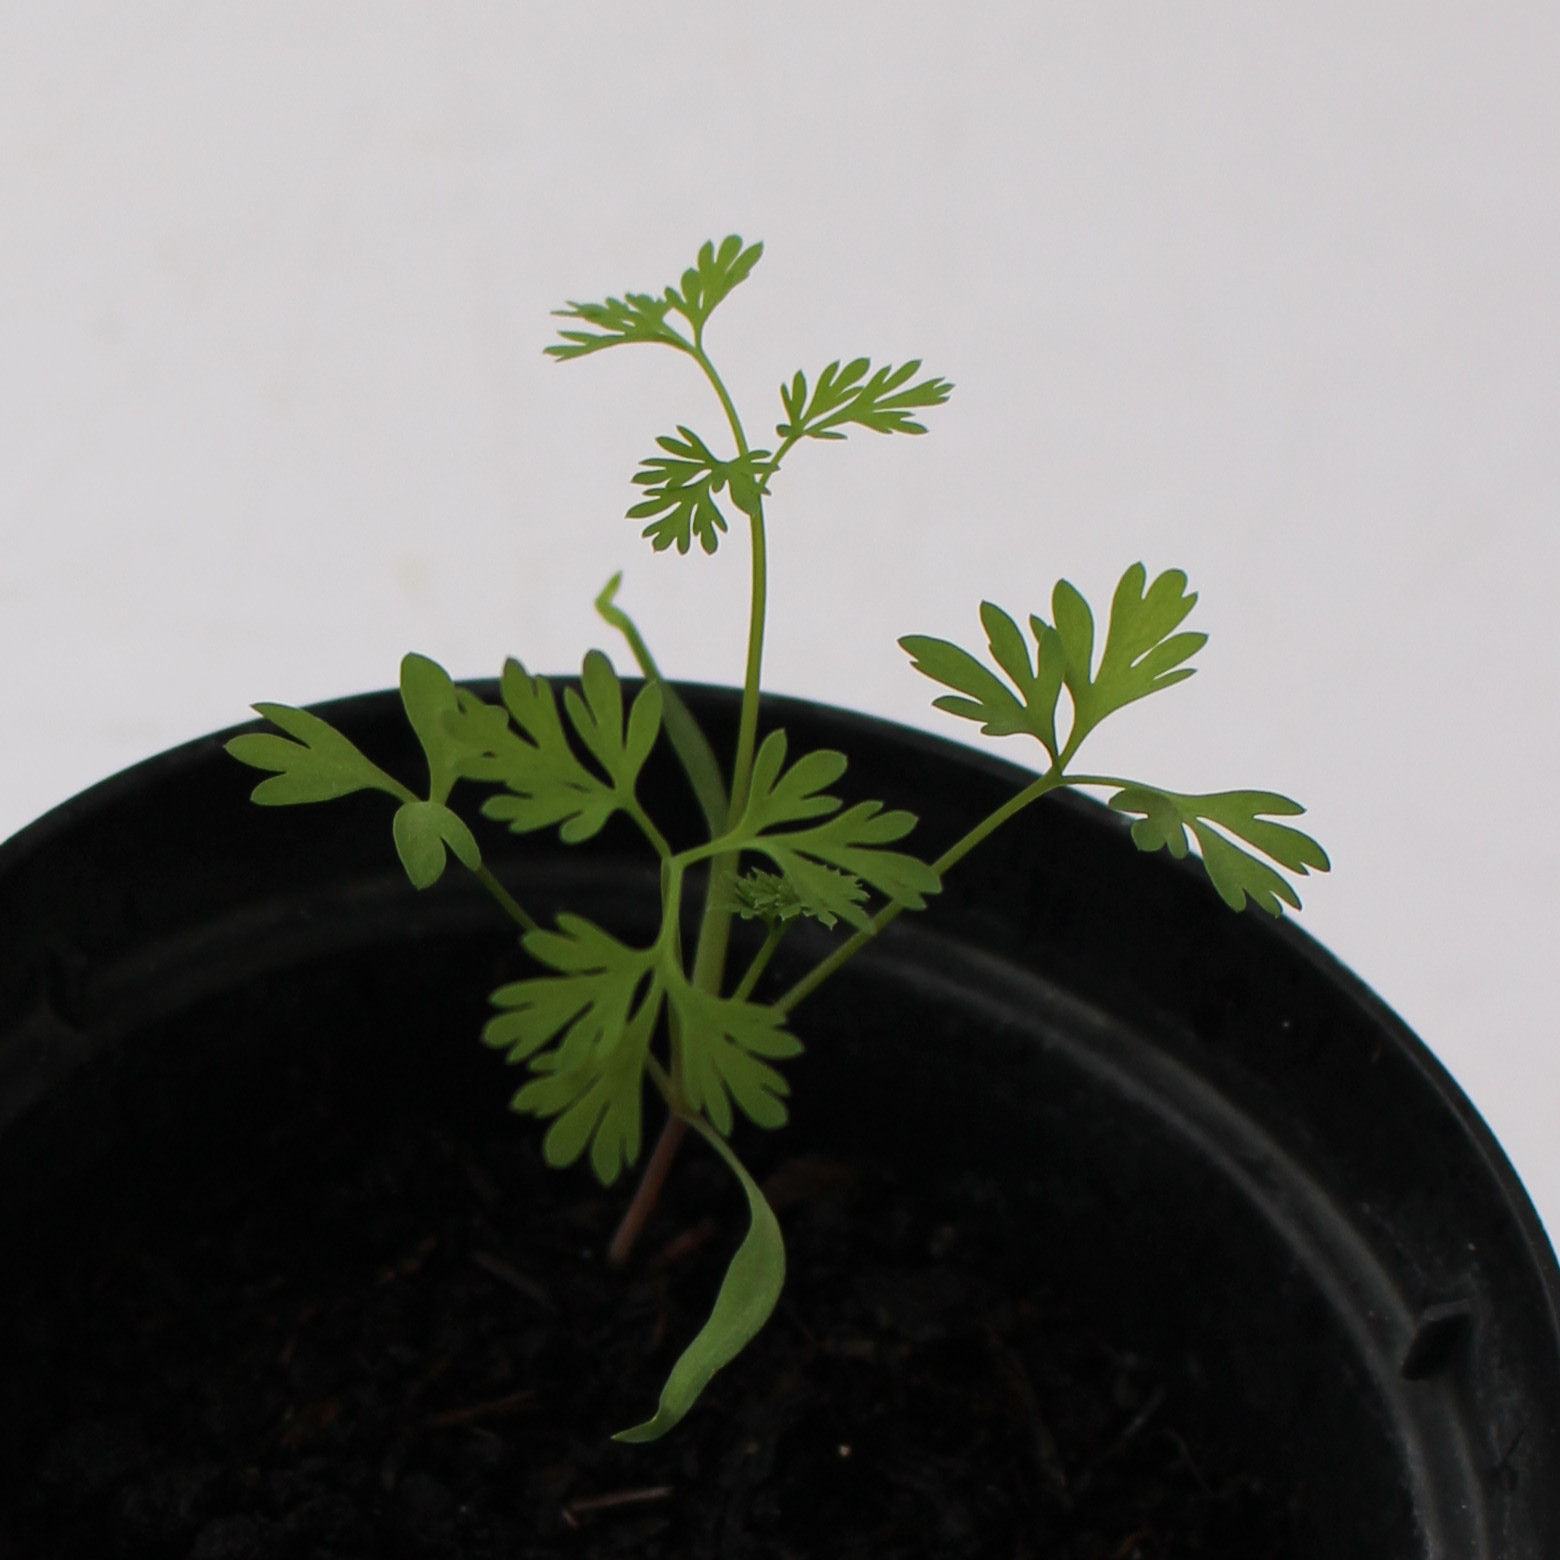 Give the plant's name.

Fumaria officinalis
